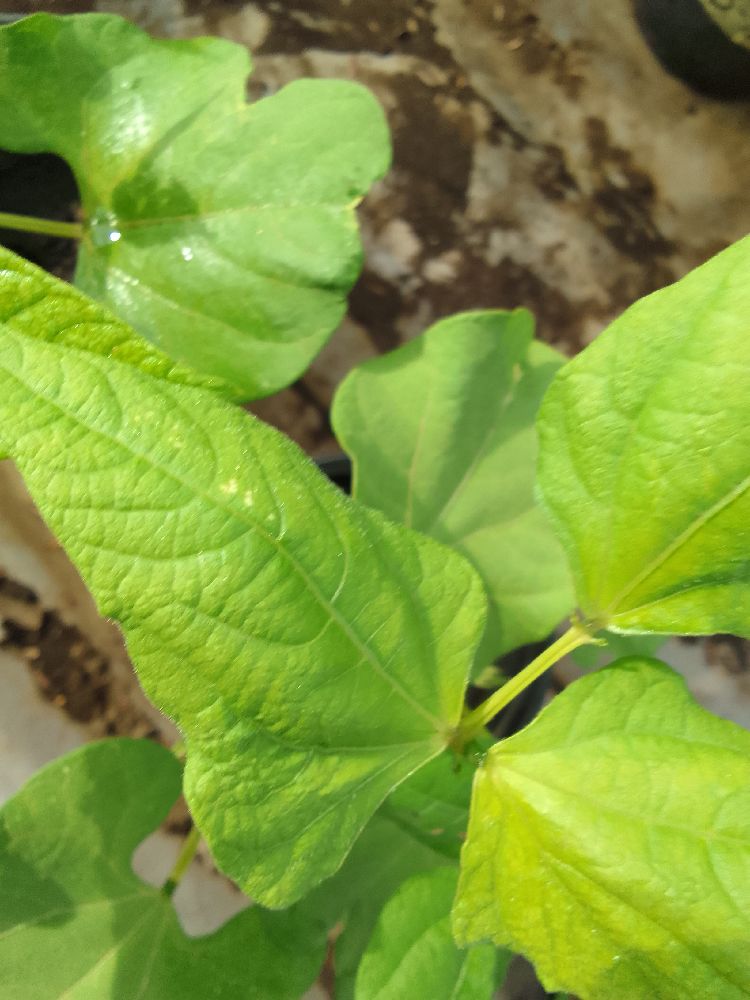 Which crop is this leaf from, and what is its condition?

common bean, healthy
